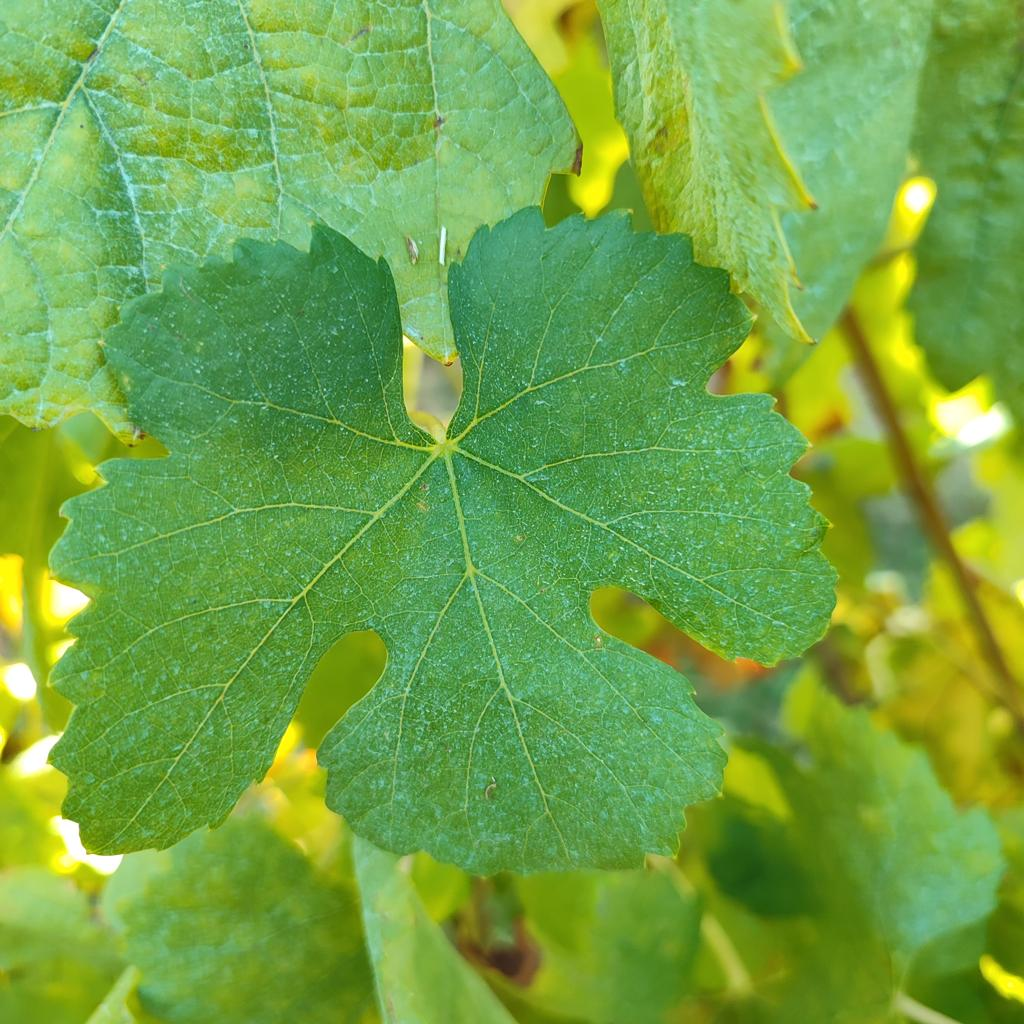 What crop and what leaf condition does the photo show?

grapevine, healthy
